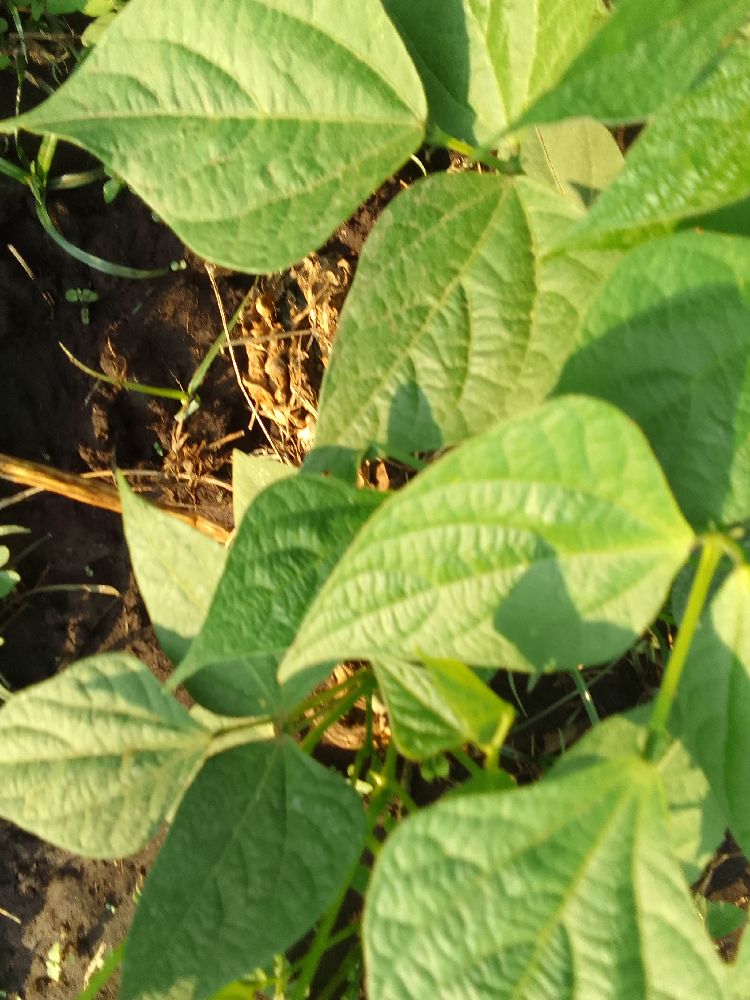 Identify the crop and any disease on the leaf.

common bean, healthy
